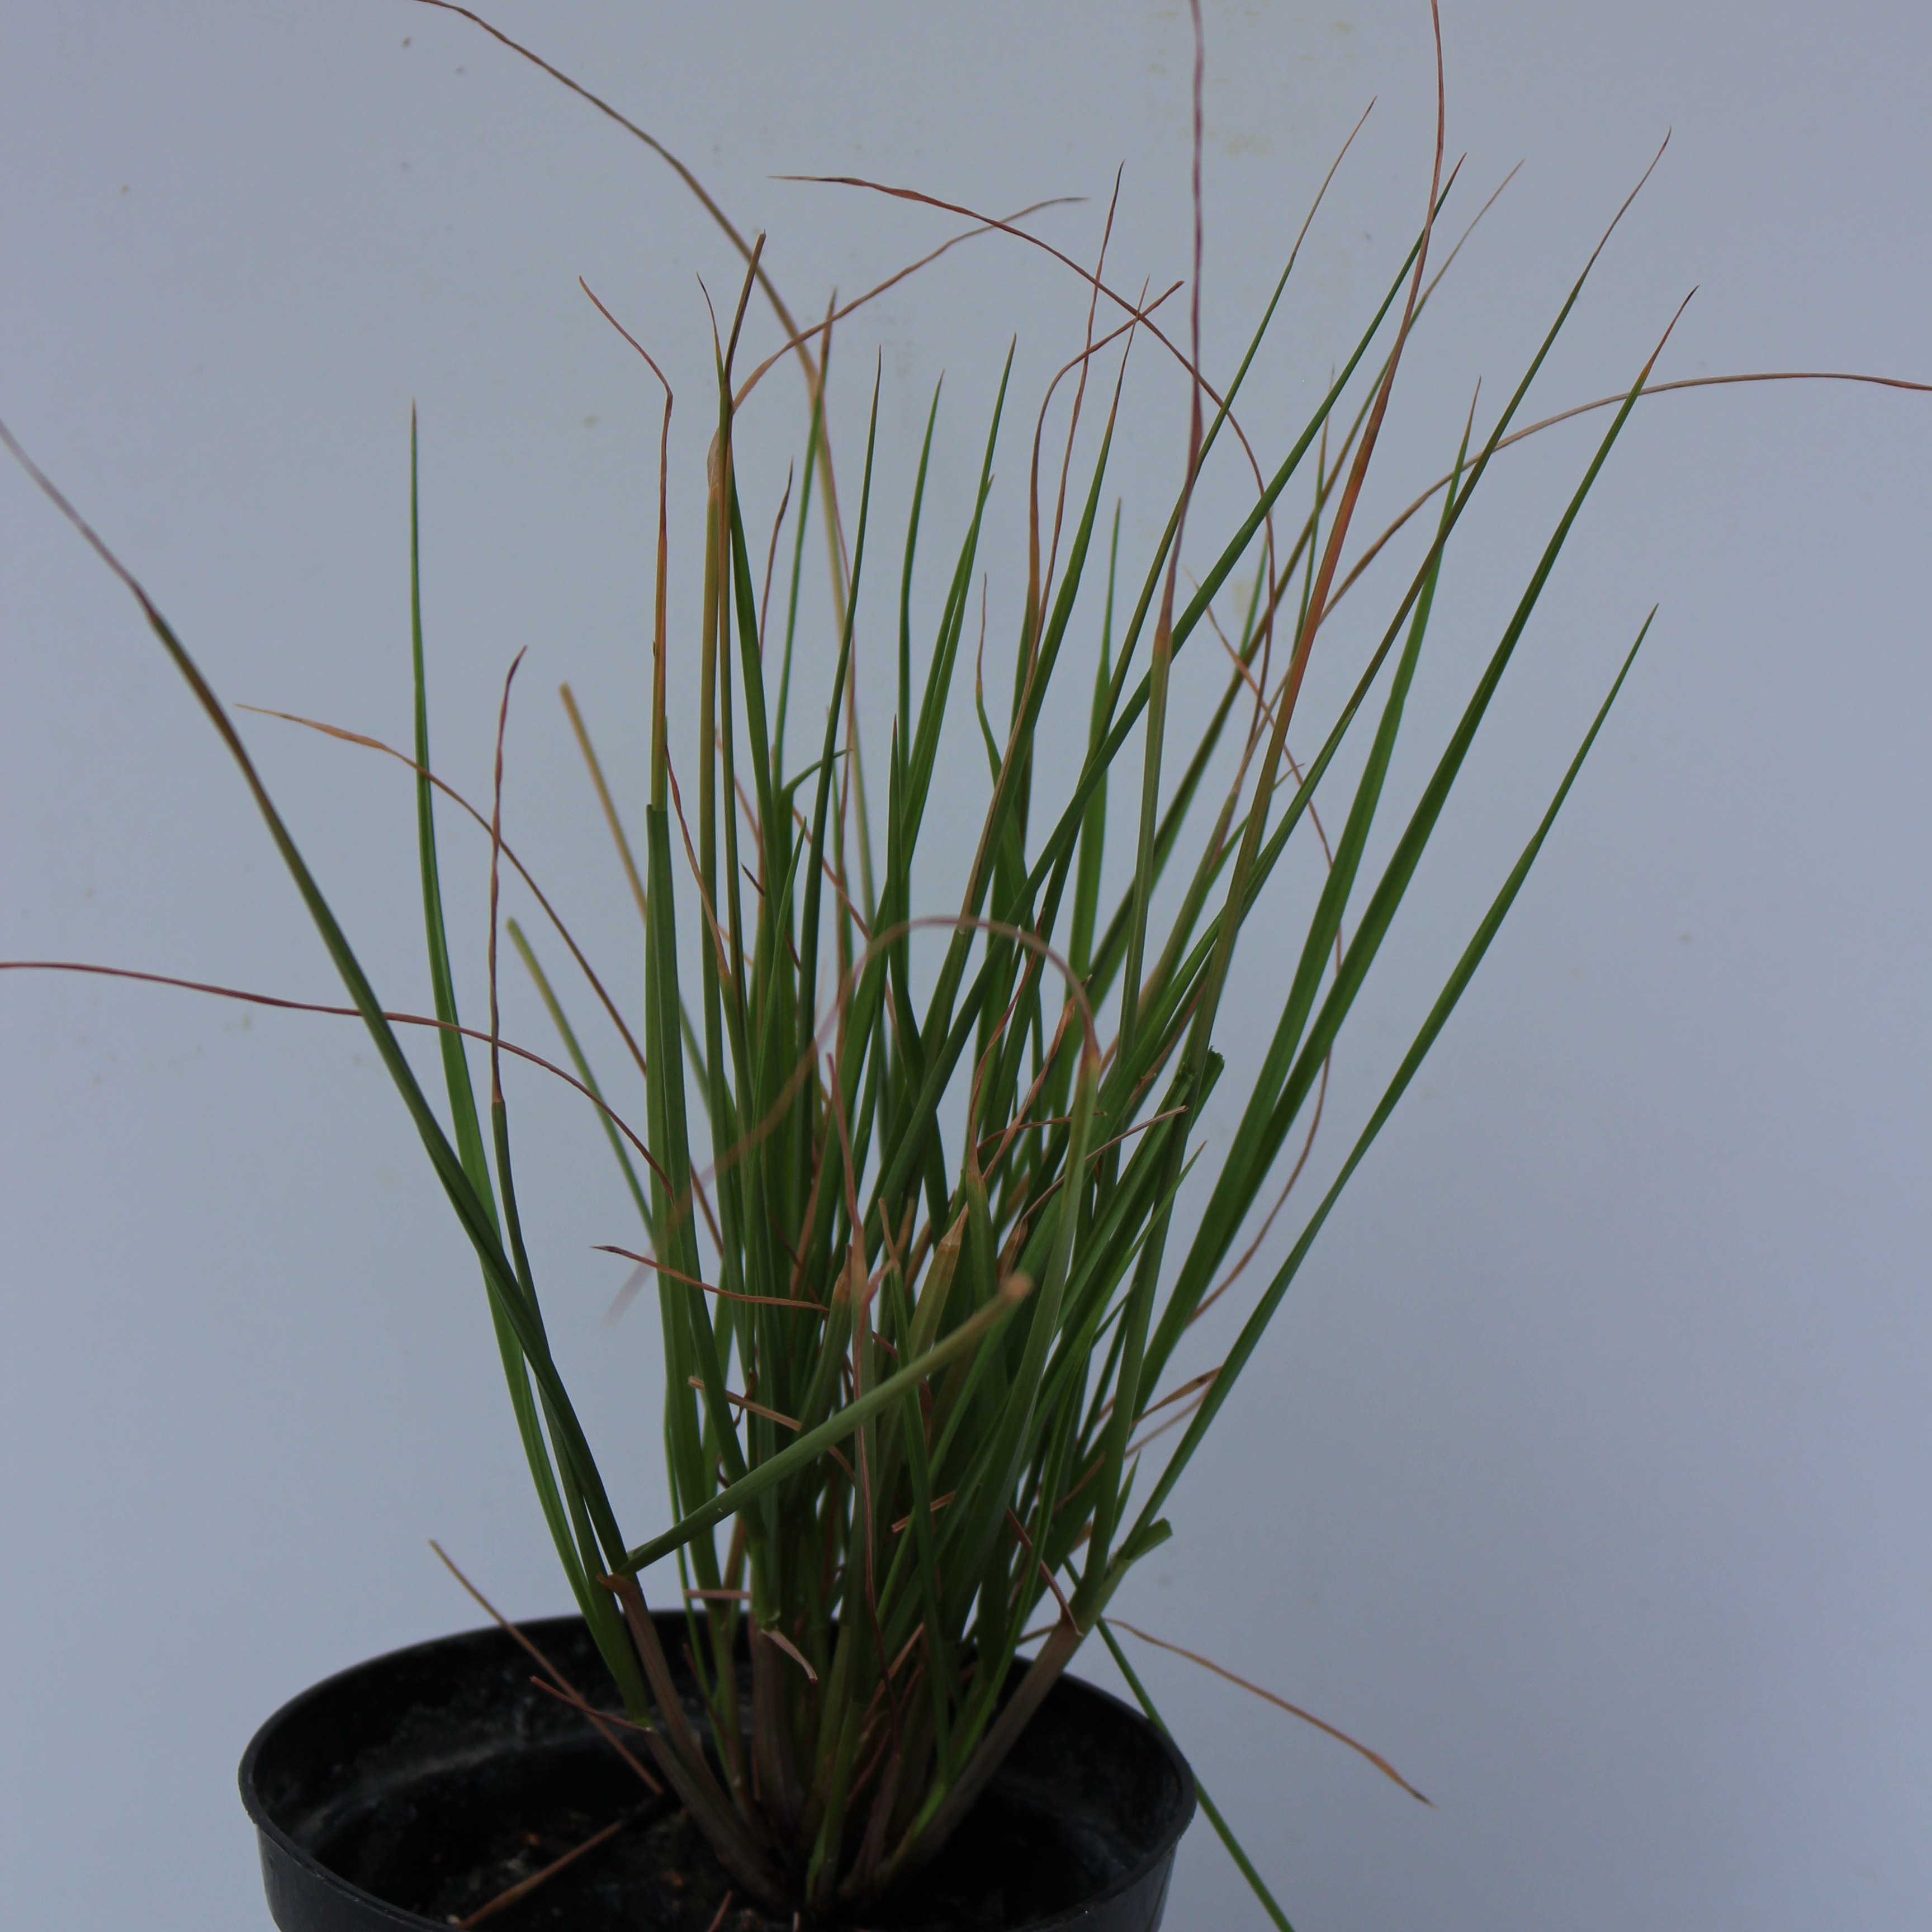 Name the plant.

Lolium multiflorum
